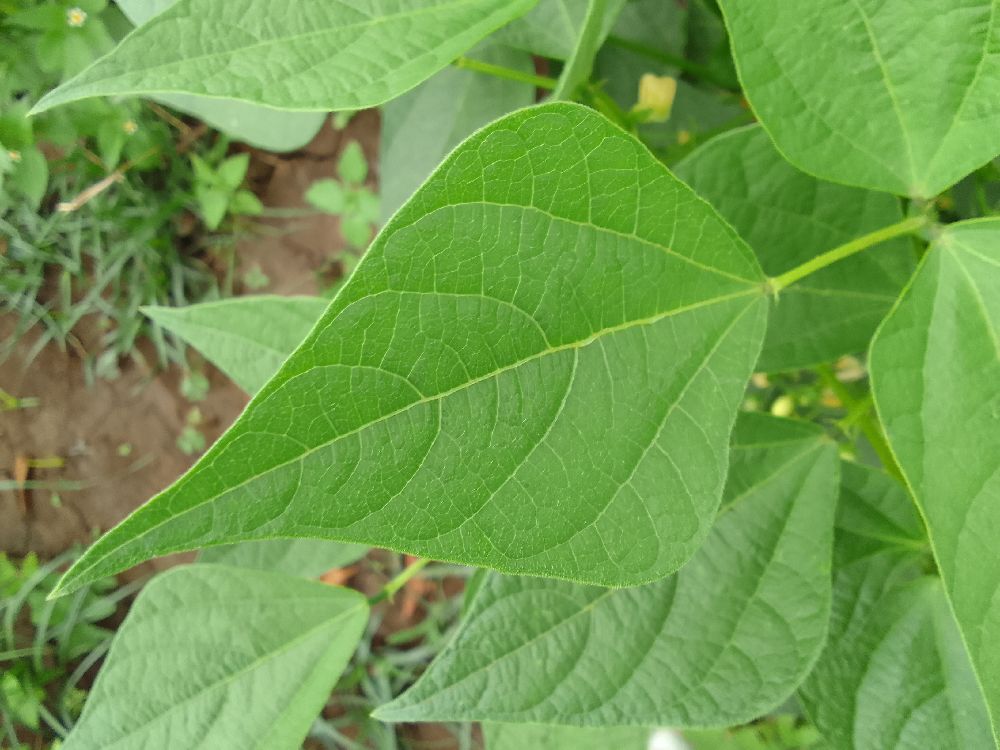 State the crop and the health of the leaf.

common bean, healthy
